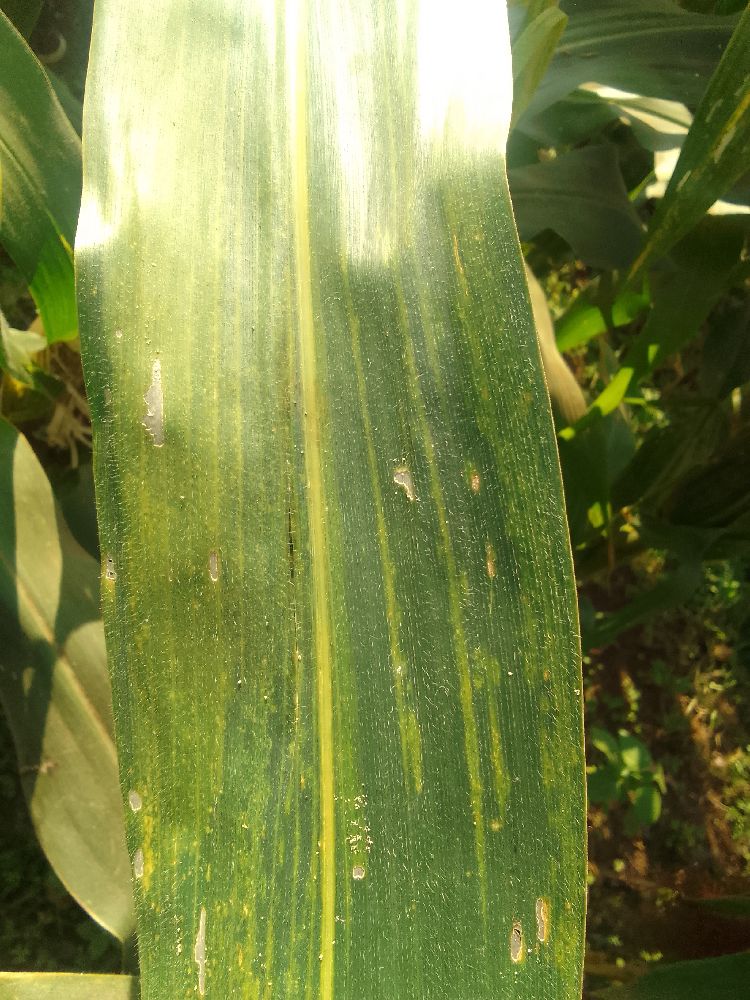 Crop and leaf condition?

maize, maize lethal necrosis
